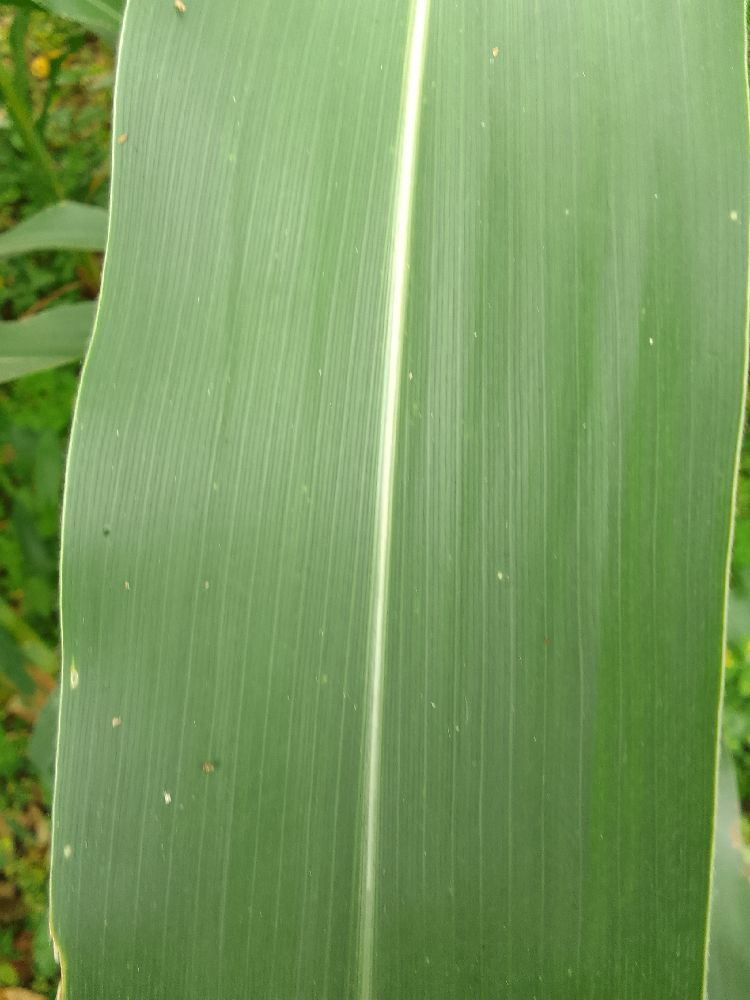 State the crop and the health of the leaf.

maize, healthy
